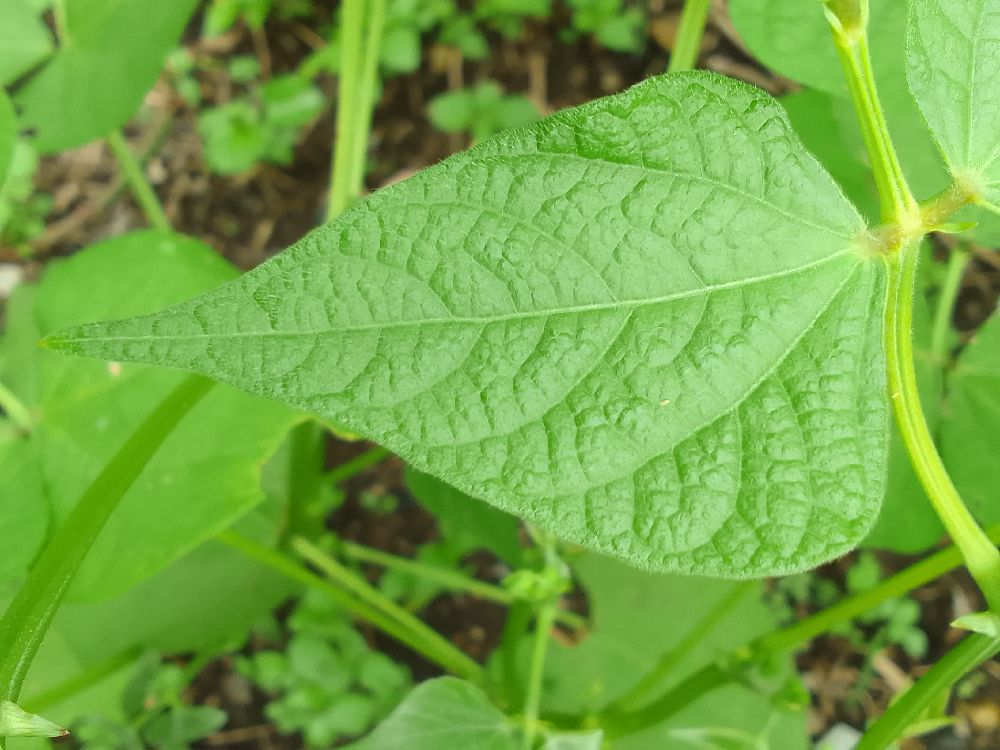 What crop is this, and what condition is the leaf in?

common bean, healthy
